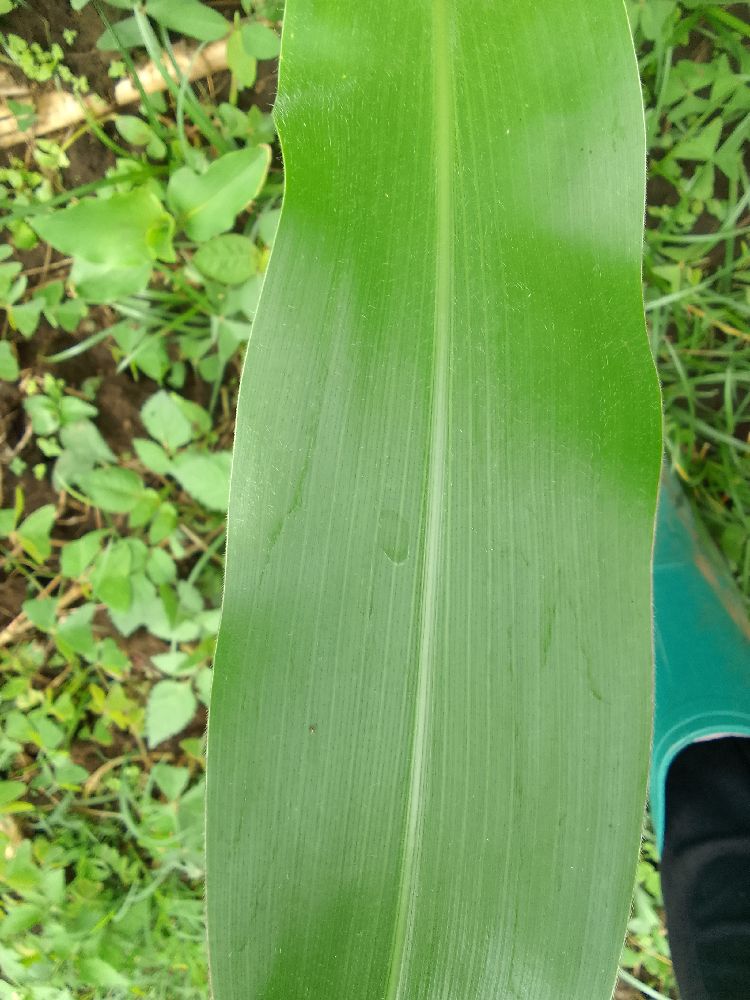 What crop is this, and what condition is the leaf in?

maize, healthy
